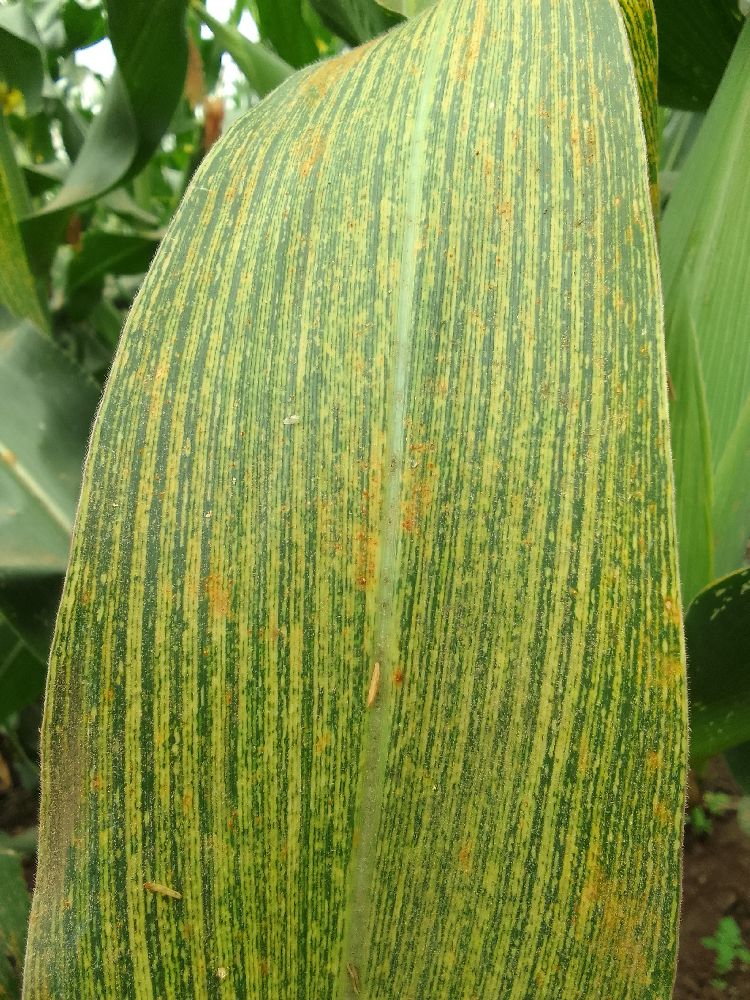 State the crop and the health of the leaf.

maize, maize streak virus
